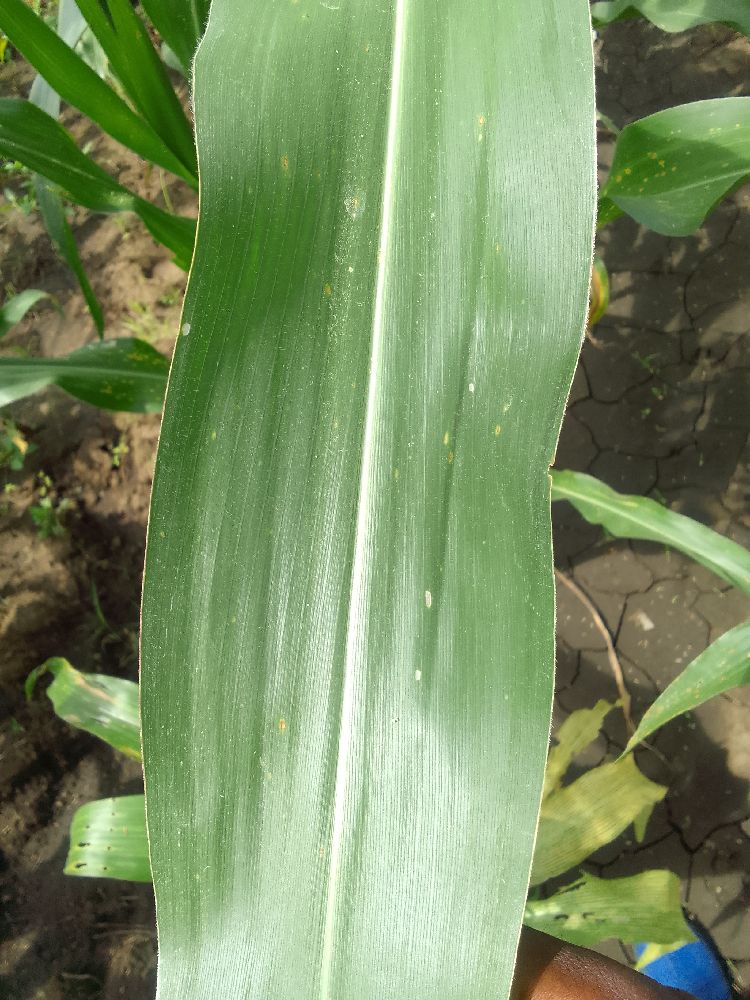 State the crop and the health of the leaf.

maize, healthy
